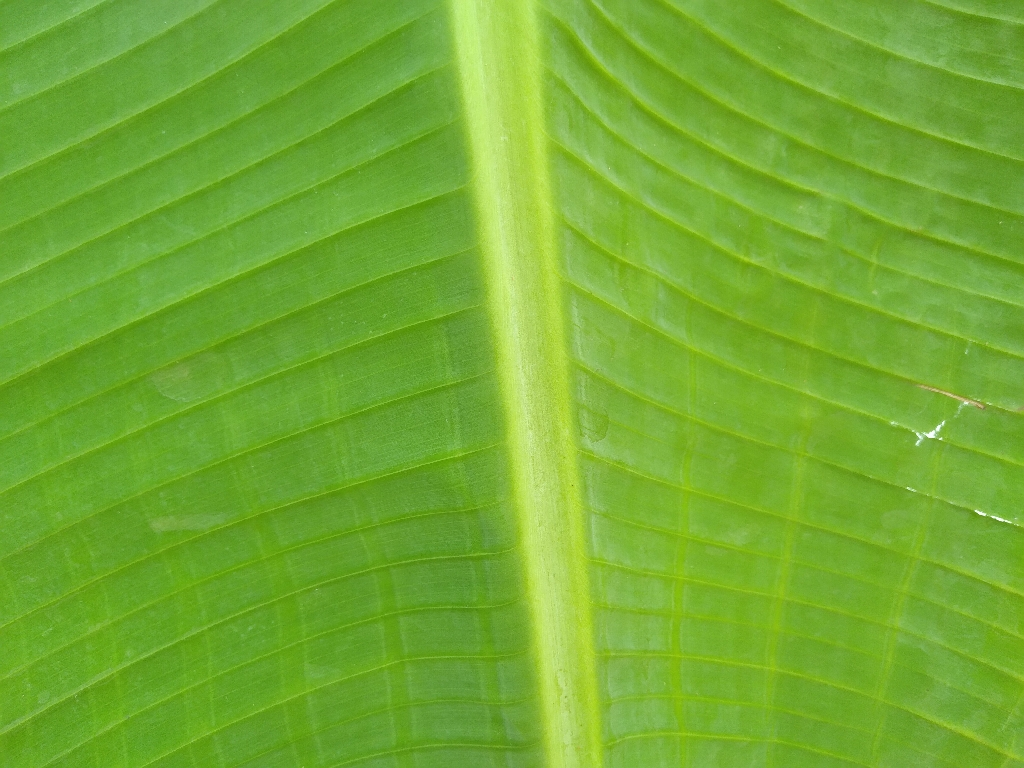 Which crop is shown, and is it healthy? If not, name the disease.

banana, healthy
